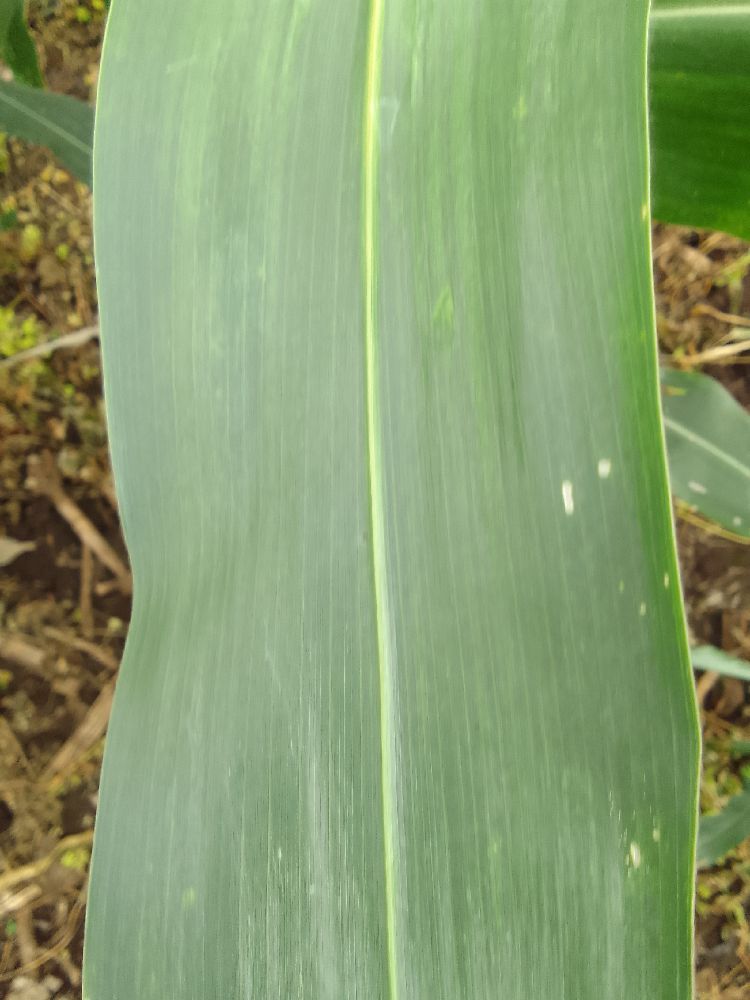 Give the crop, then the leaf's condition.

maize, healthy
